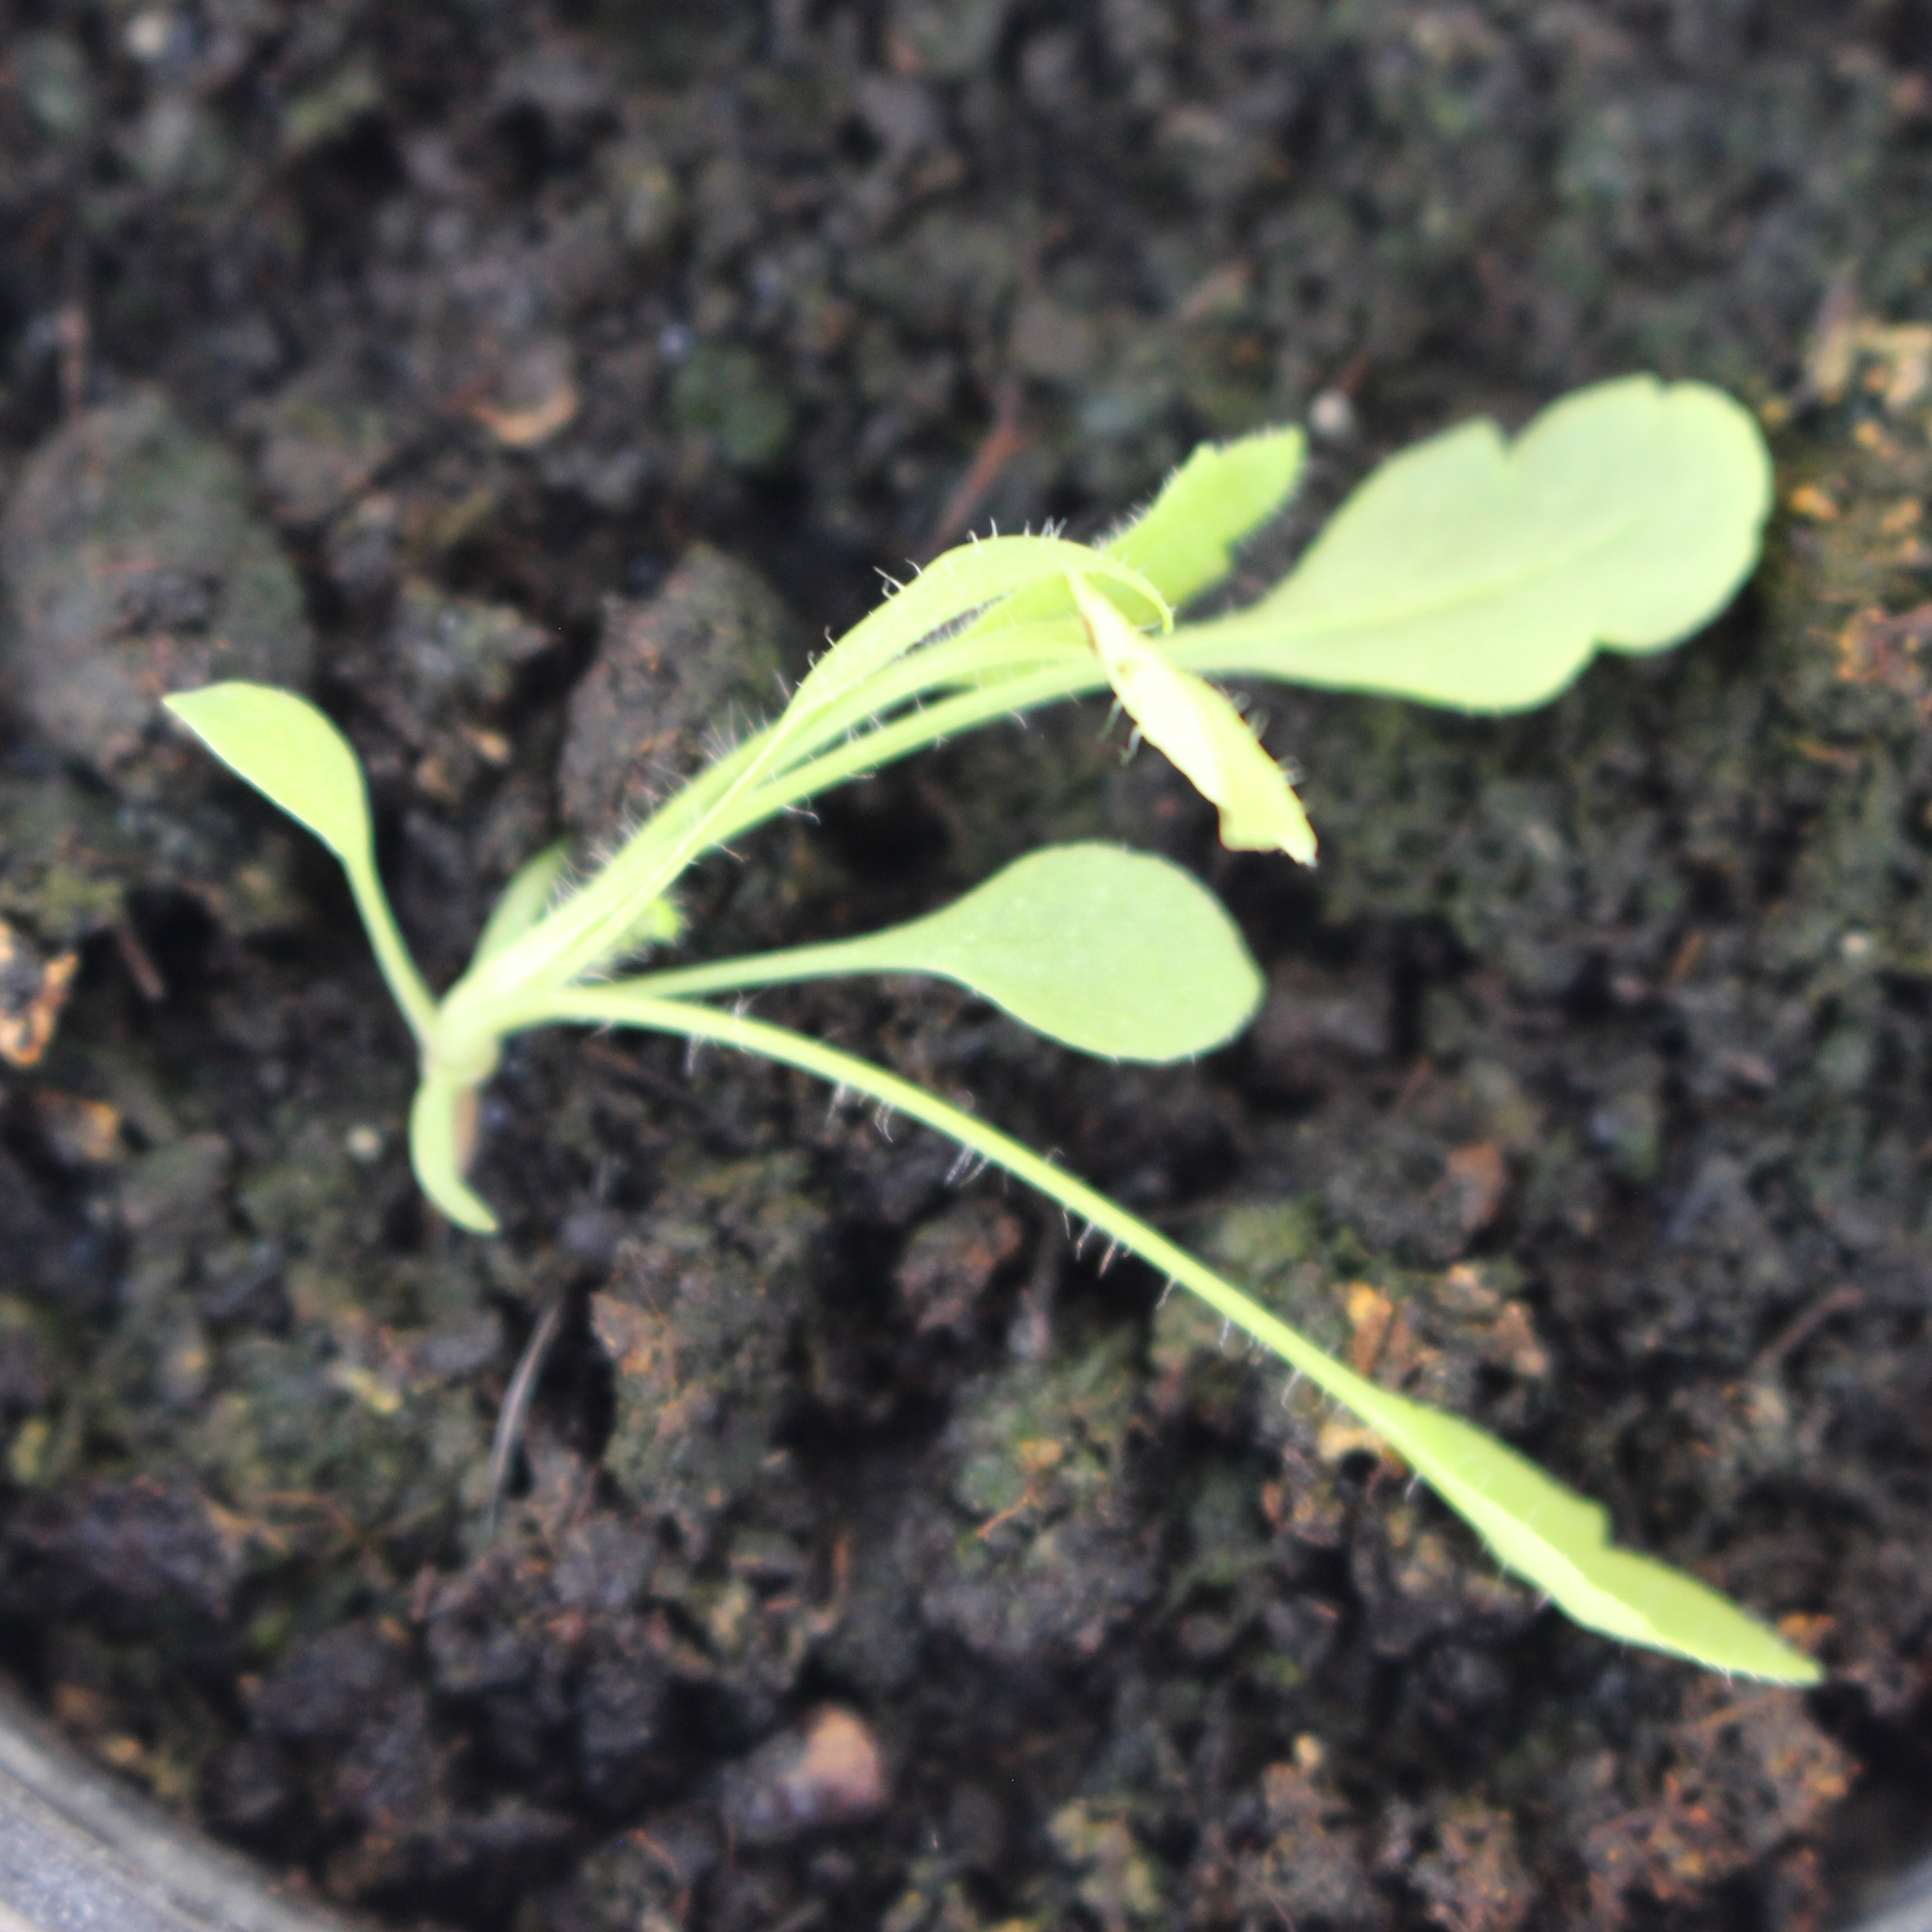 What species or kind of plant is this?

Papaver rhoeas
